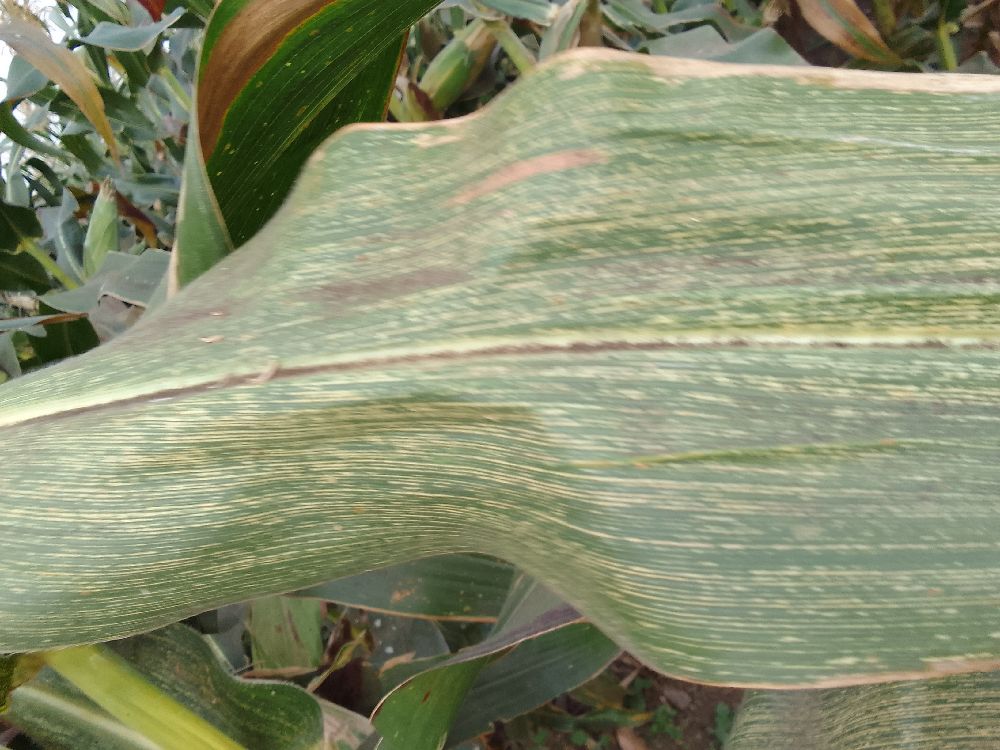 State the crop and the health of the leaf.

maize, maize streak virus
